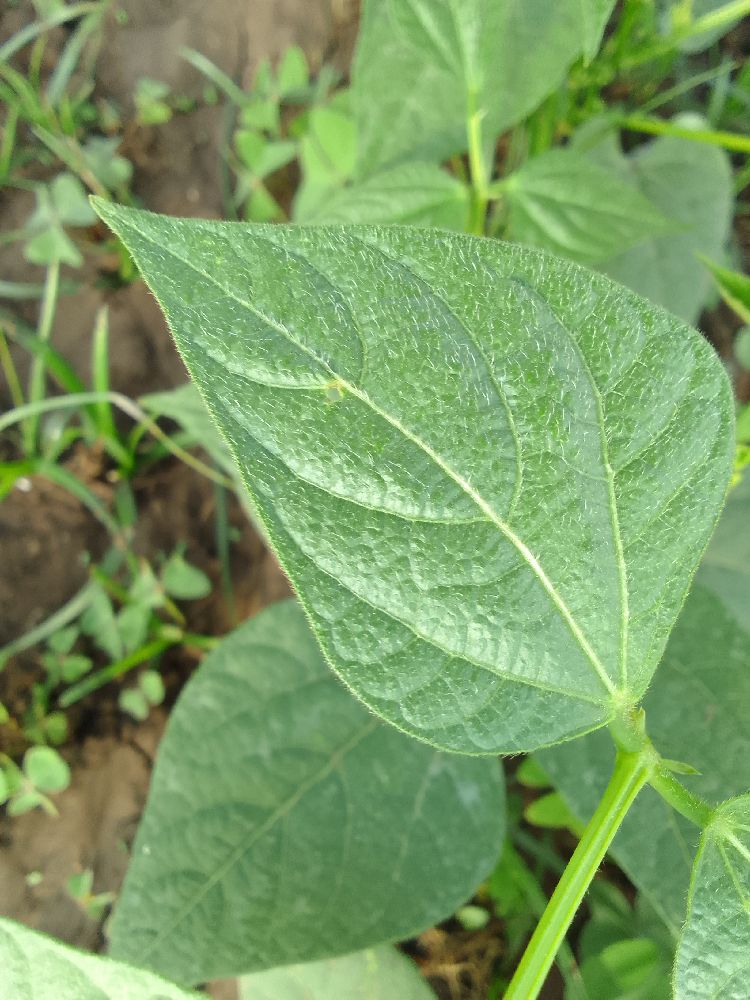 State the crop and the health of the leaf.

common bean, healthy
